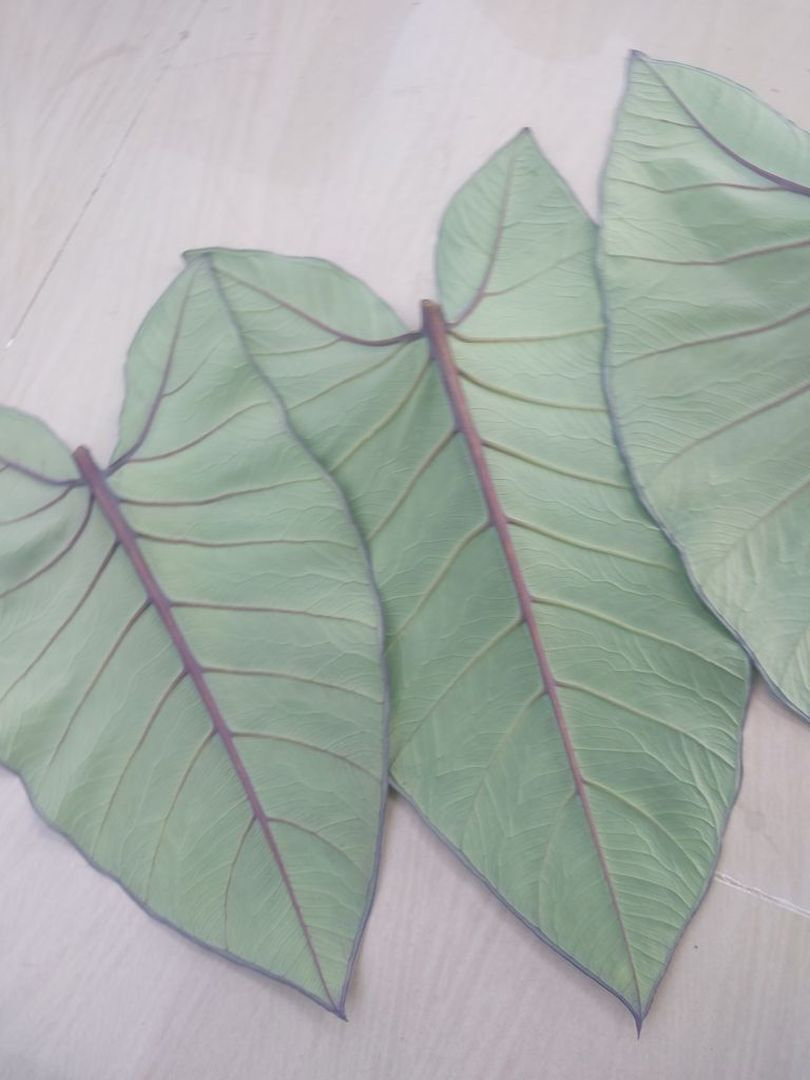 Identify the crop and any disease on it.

taro, healthy
